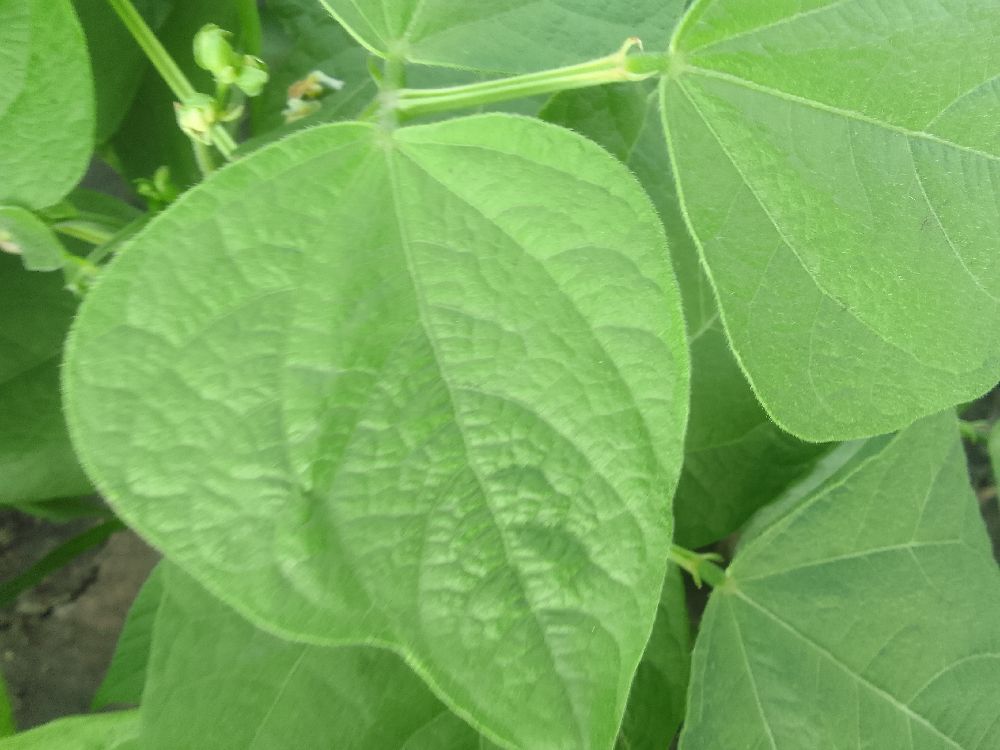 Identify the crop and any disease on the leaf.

common bean, healthy
